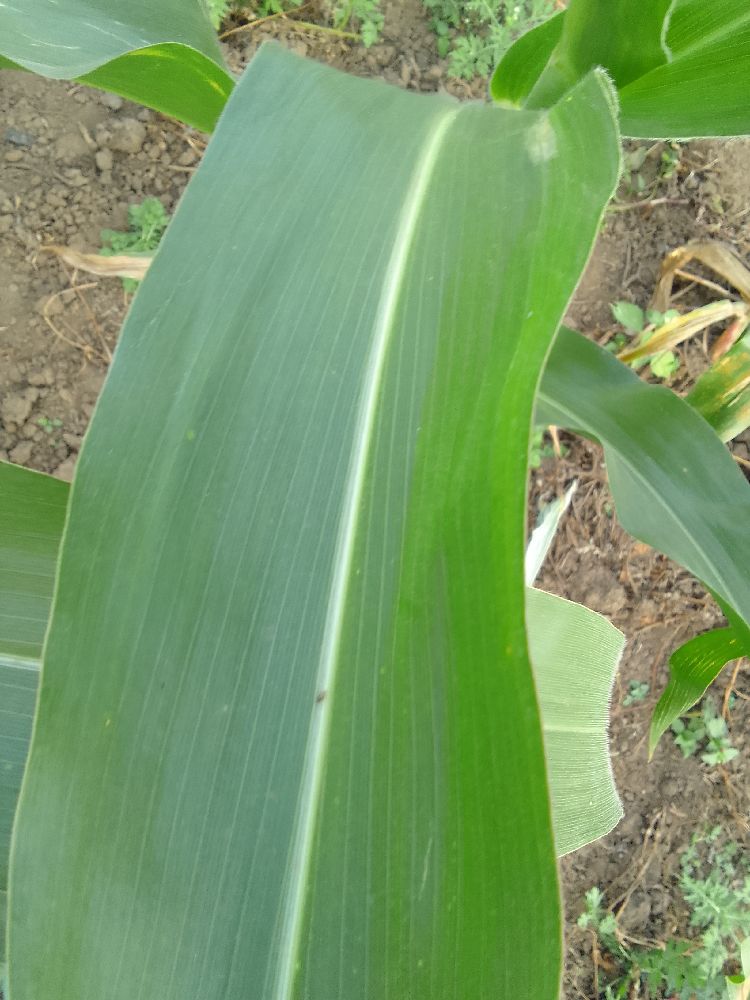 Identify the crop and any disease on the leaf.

maize, healthy
